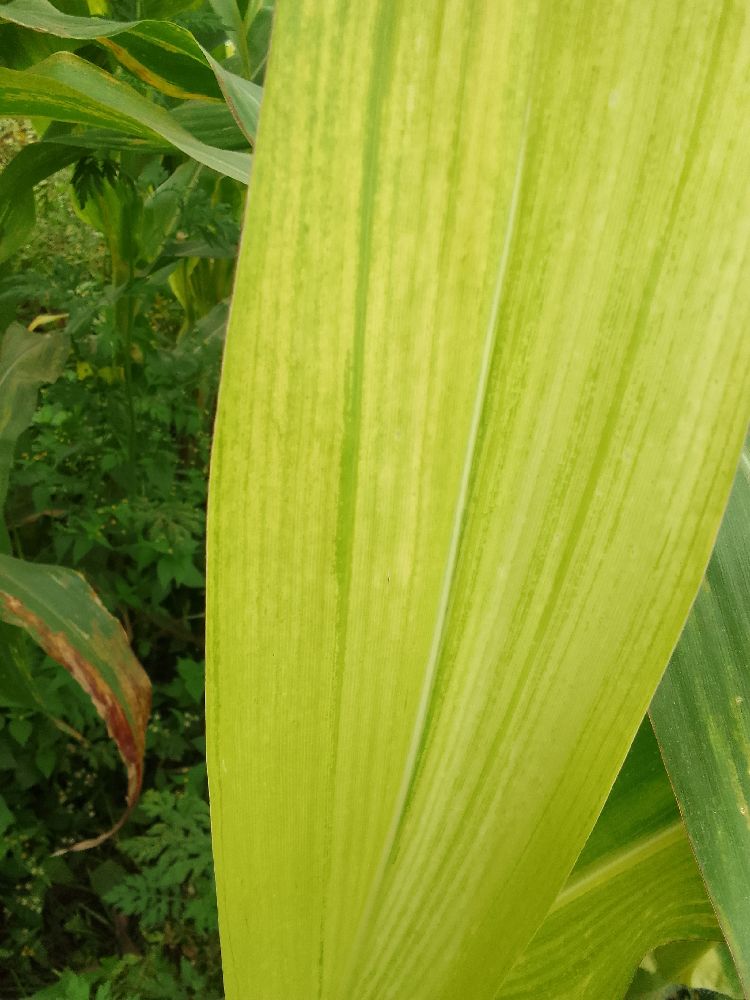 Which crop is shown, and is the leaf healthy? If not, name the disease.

maize, maize lethal necrosis
